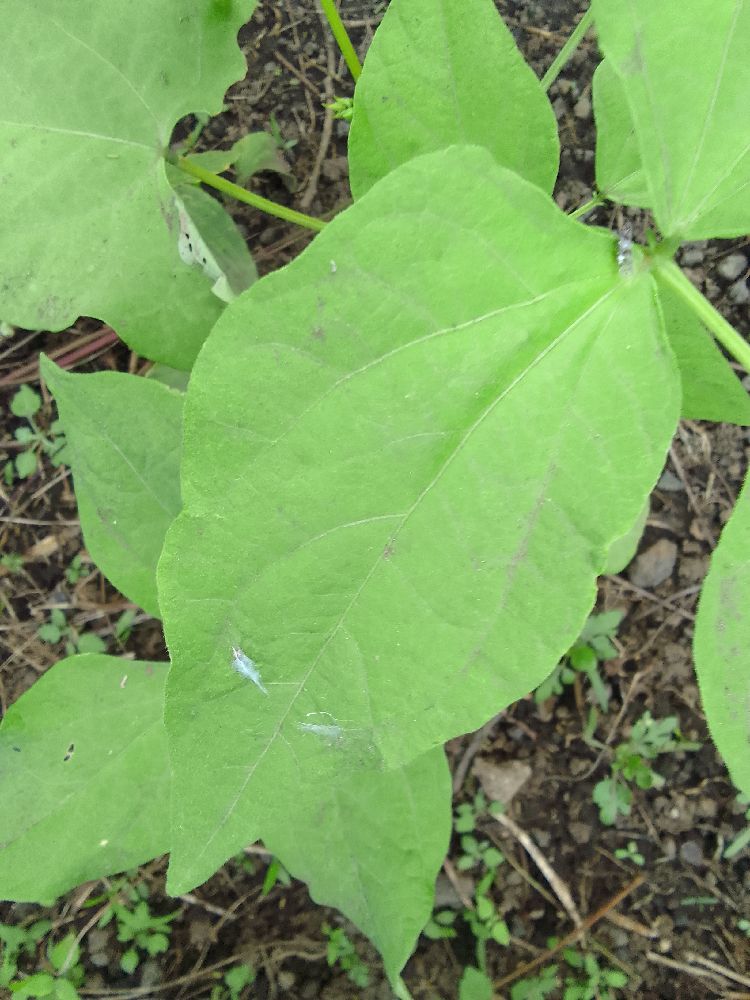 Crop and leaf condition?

common bean, healthy
